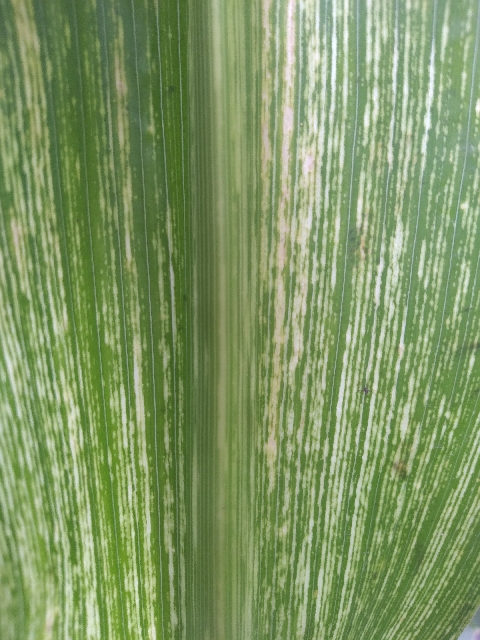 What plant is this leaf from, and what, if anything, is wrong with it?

maize, maize streak virus
